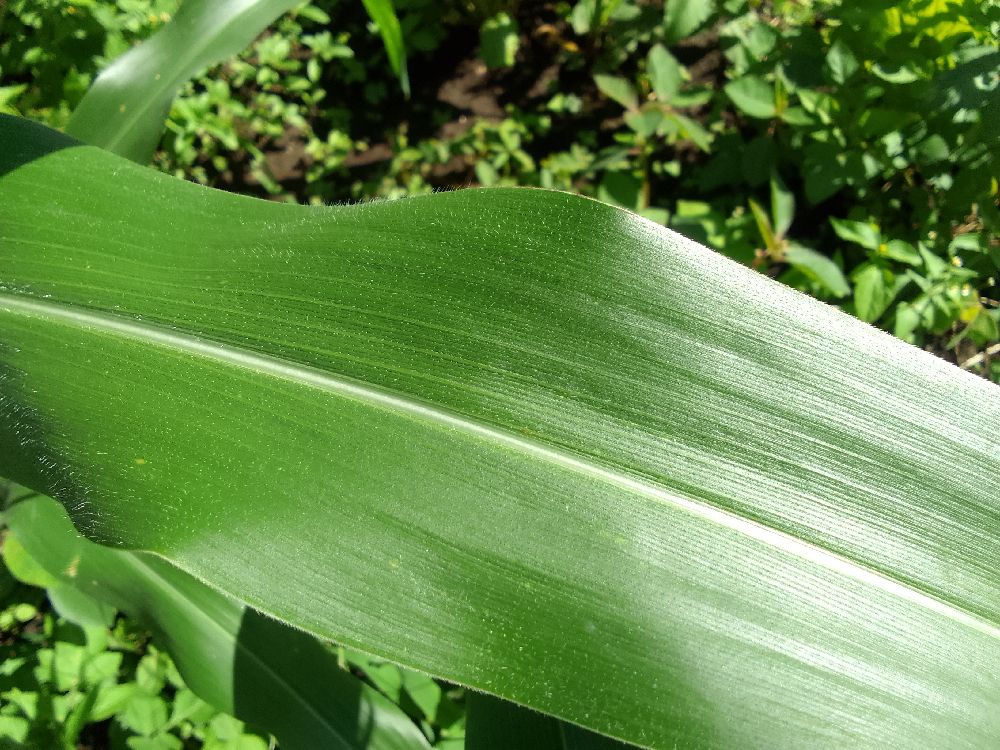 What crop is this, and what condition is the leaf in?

maize, healthy
